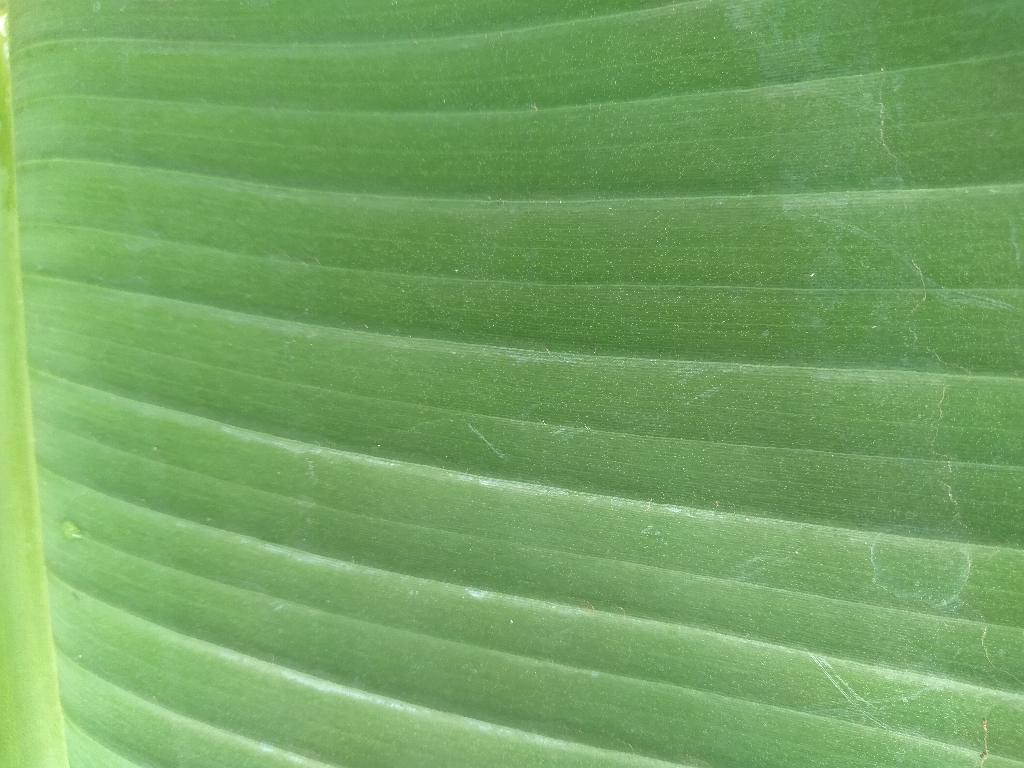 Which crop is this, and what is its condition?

banana, healthy
